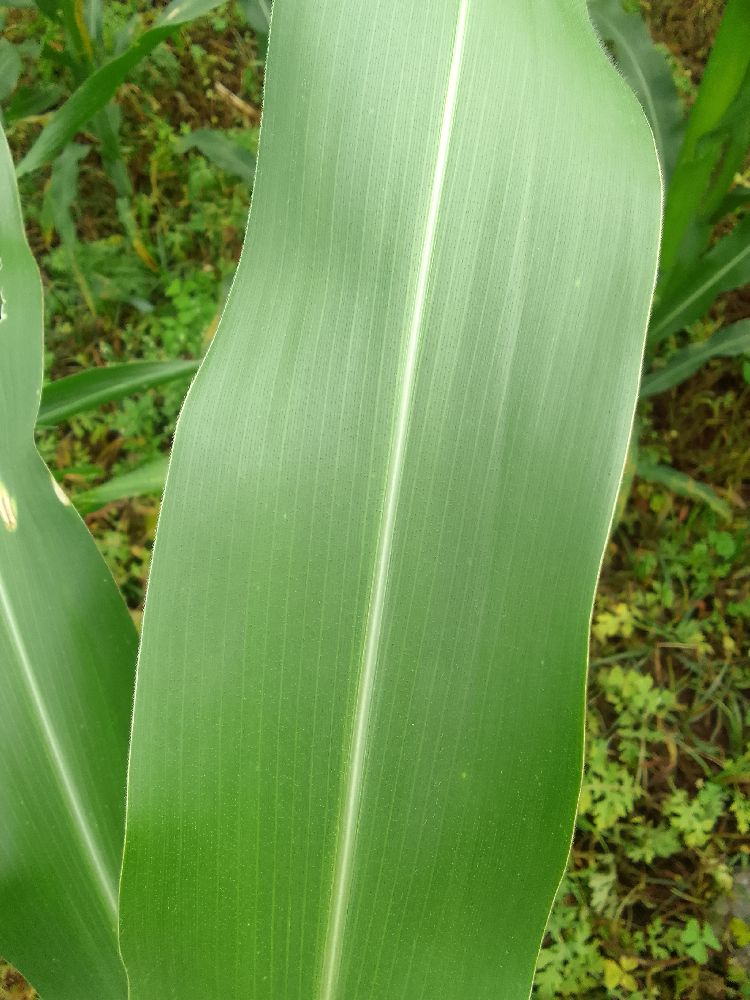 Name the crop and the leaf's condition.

maize, healthy
